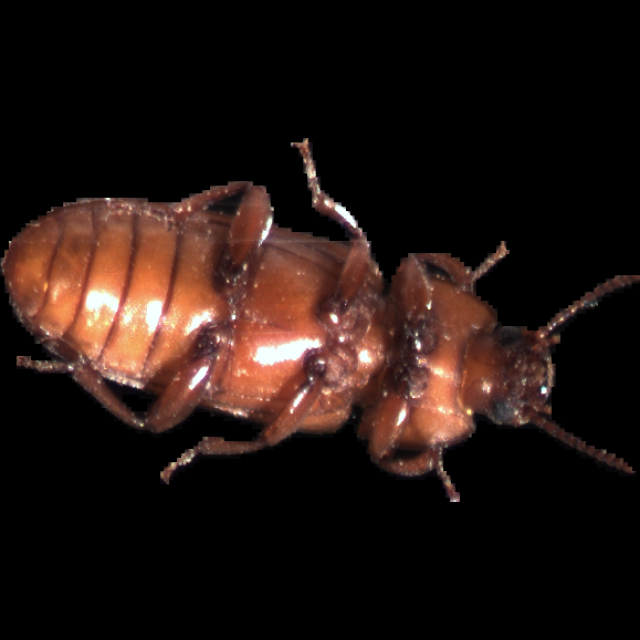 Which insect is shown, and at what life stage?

mealworm beetle
